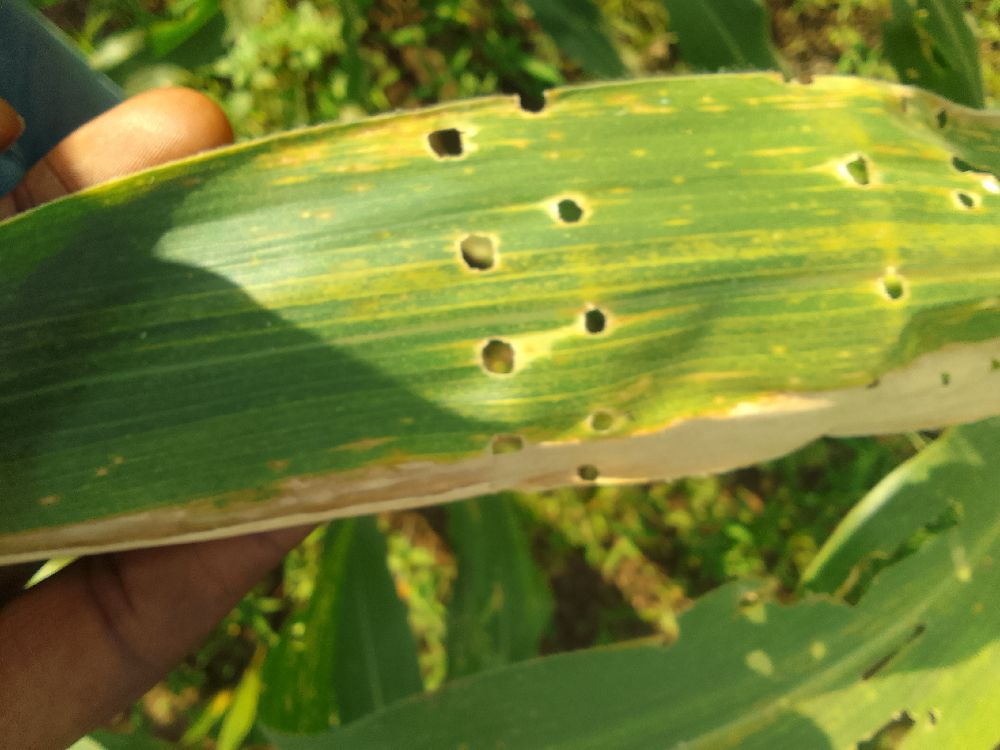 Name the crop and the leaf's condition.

maize, maize lethal necrosis
